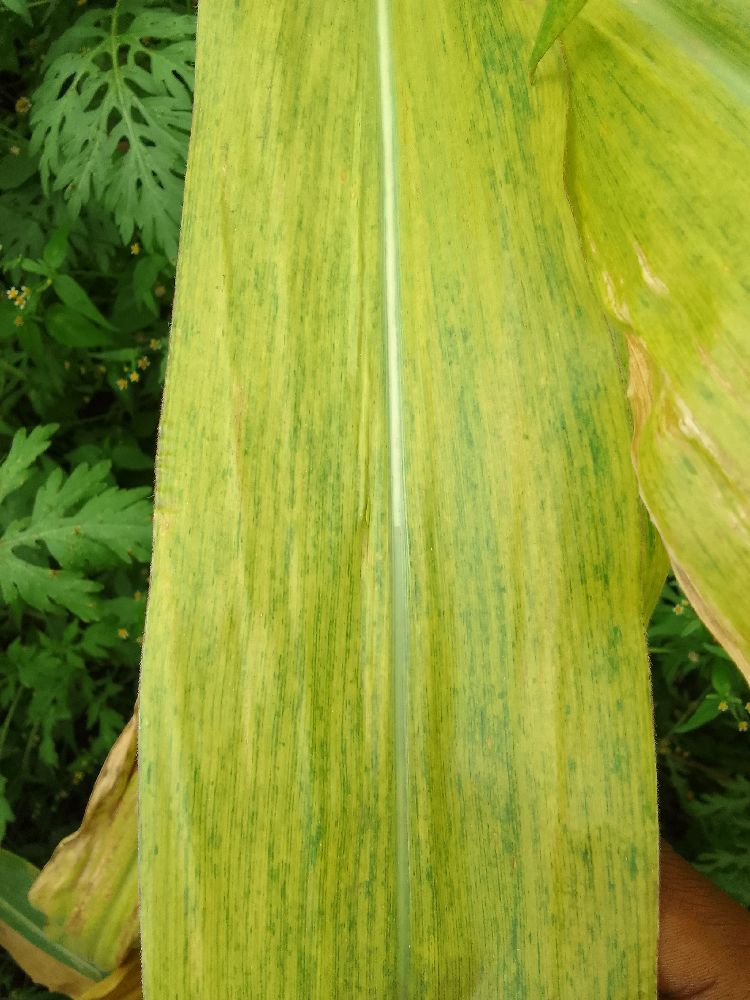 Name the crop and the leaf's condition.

maize, maize lethal necrosis
